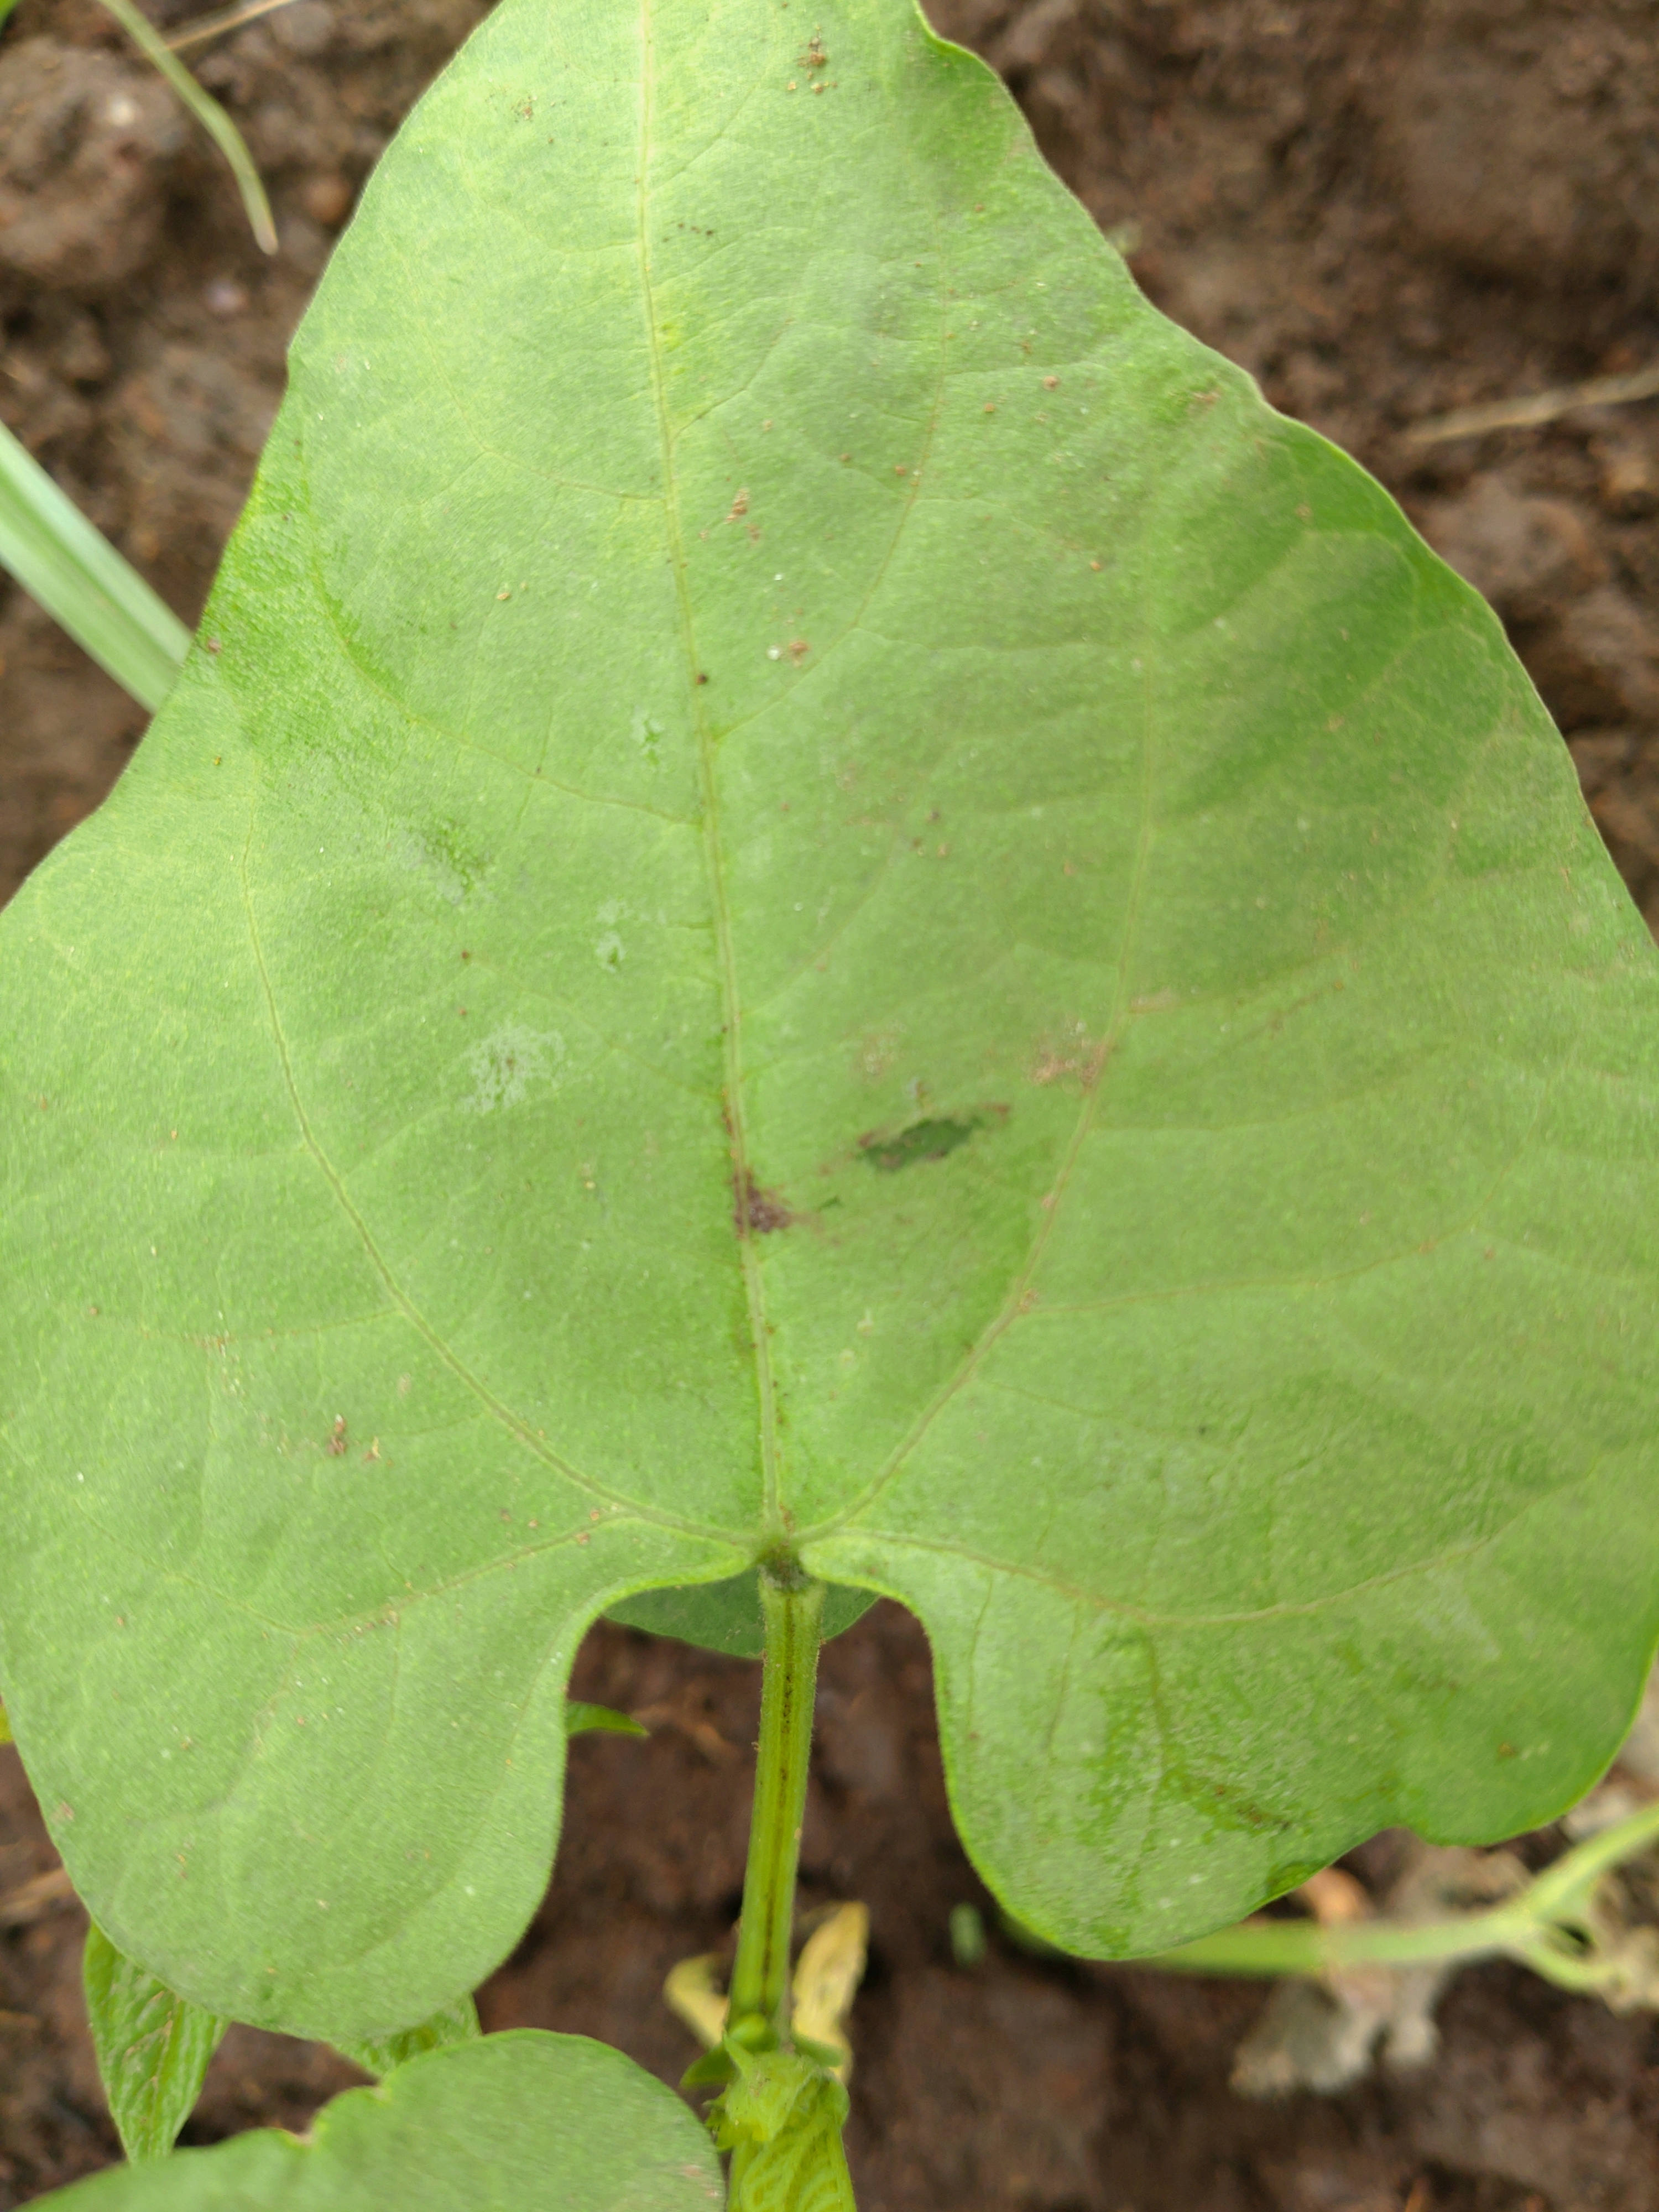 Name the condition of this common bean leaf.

healthy
